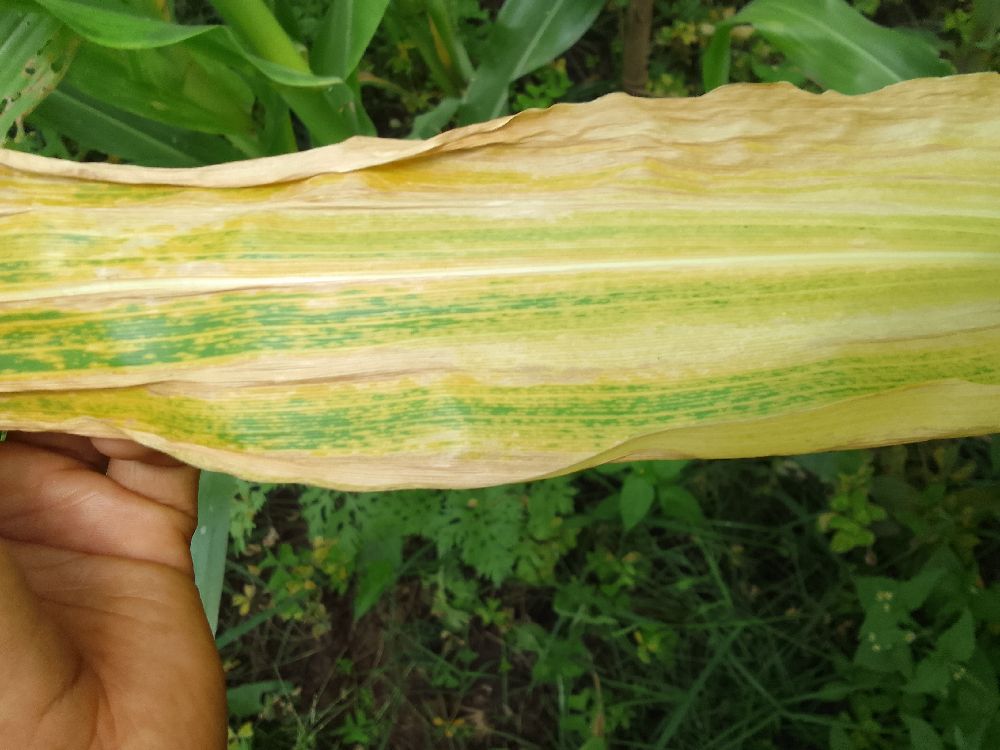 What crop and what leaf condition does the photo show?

maize, maize lethal necrosis
